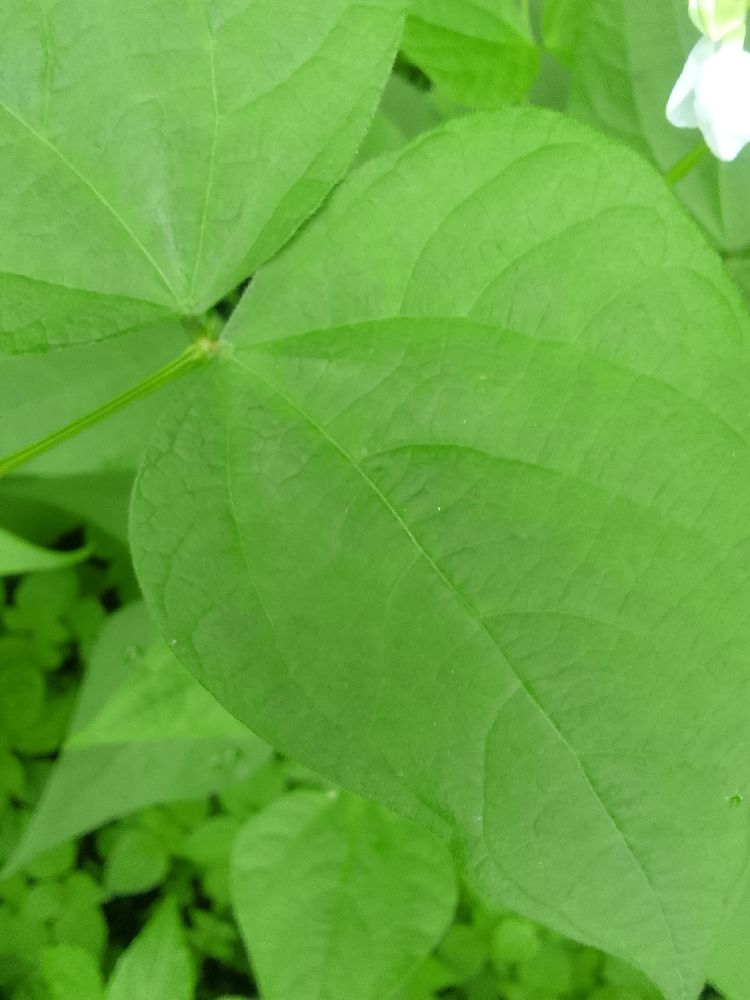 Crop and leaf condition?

common bean, healthy
